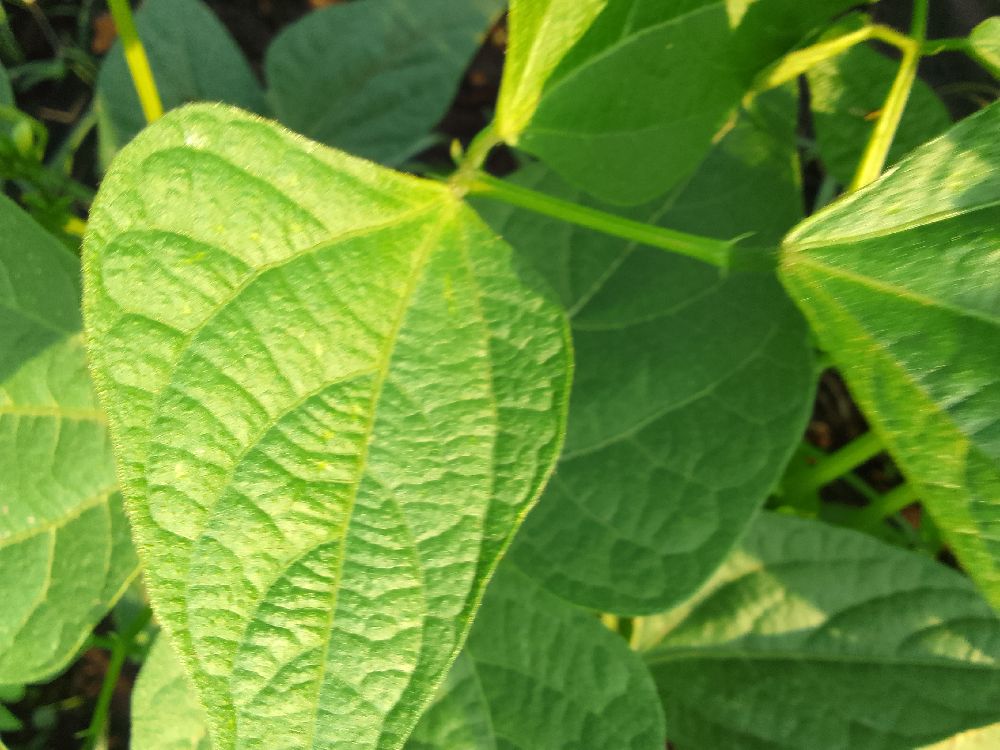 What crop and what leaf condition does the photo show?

common bean, healthy
